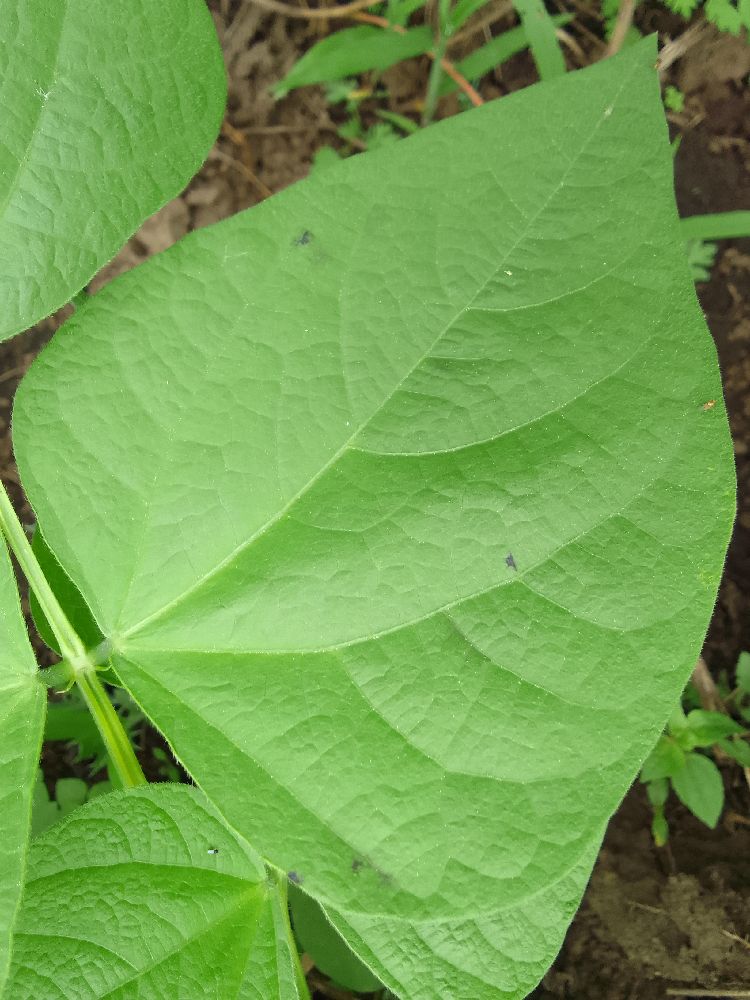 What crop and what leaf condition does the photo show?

common bean, healthy
